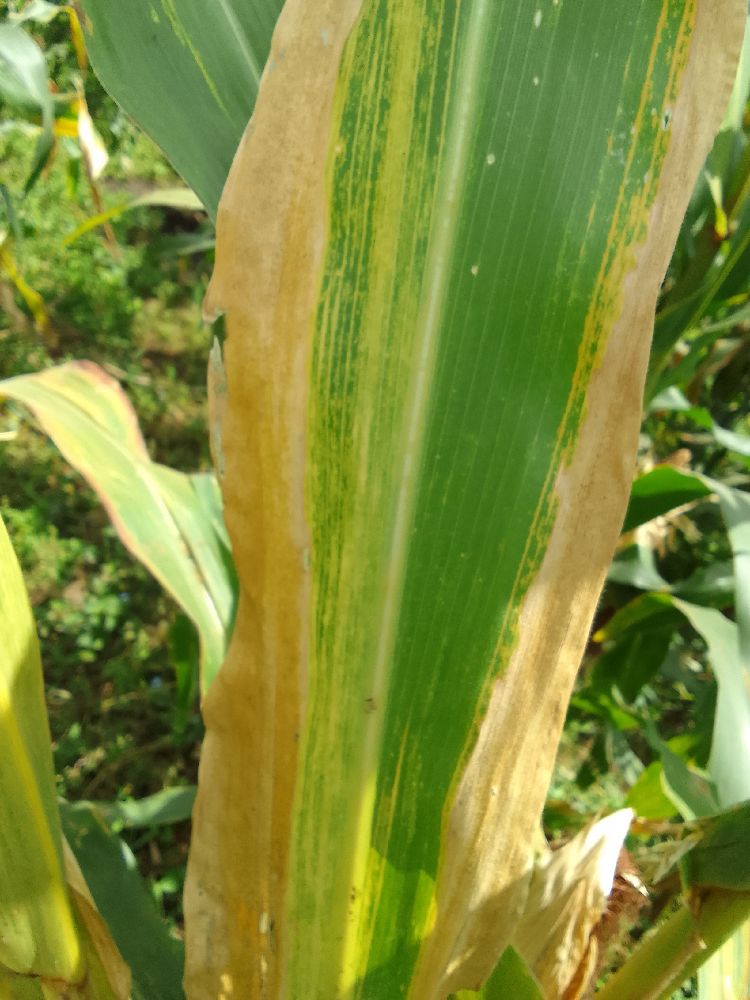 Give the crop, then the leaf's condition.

maize, maize lethal necrosis
